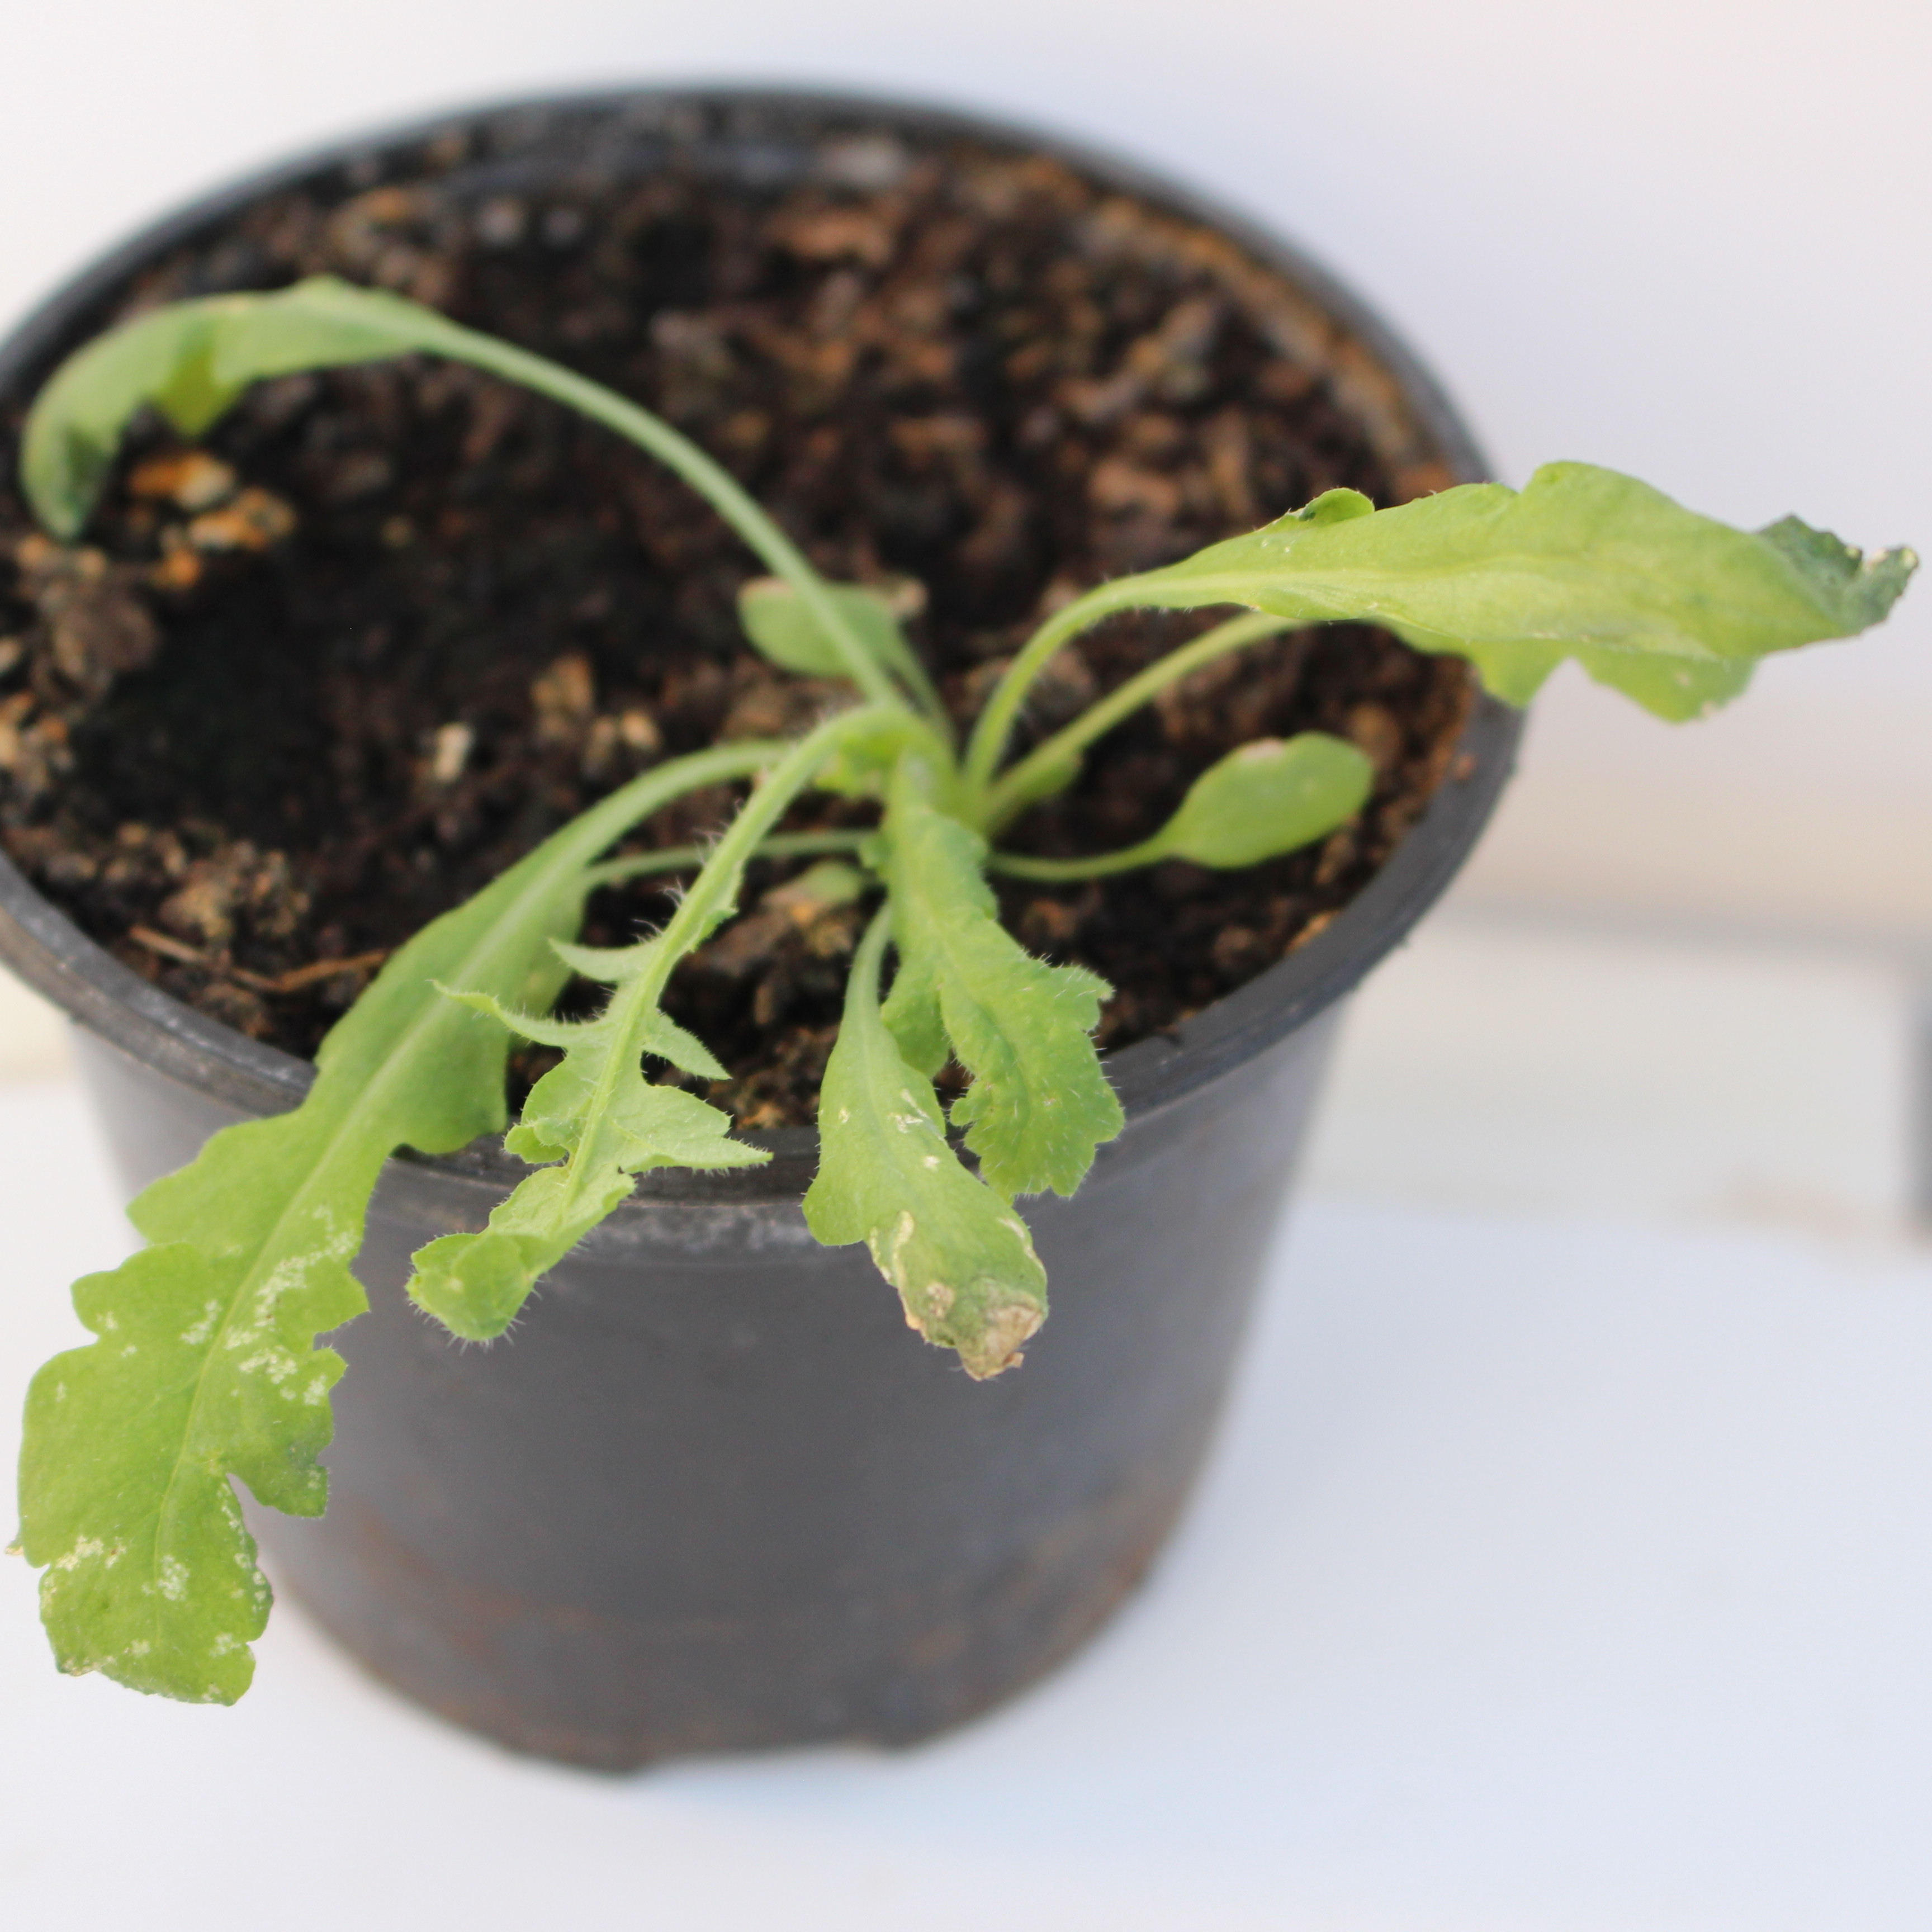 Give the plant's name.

Papaver rhoeas
